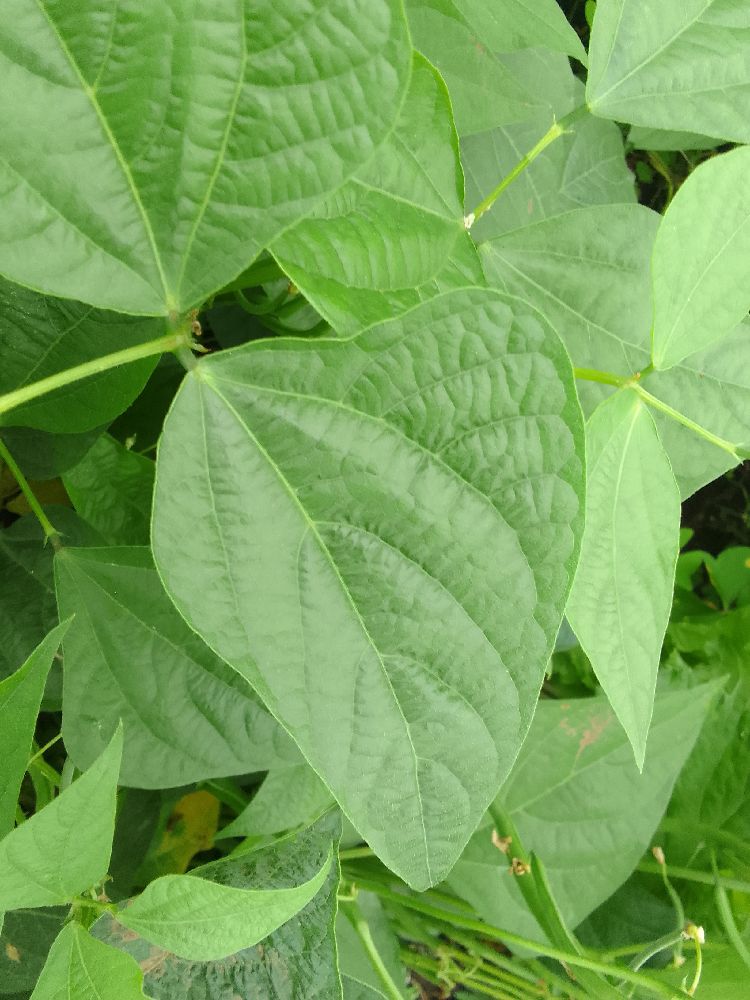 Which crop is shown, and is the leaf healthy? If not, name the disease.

common bean, healthy
